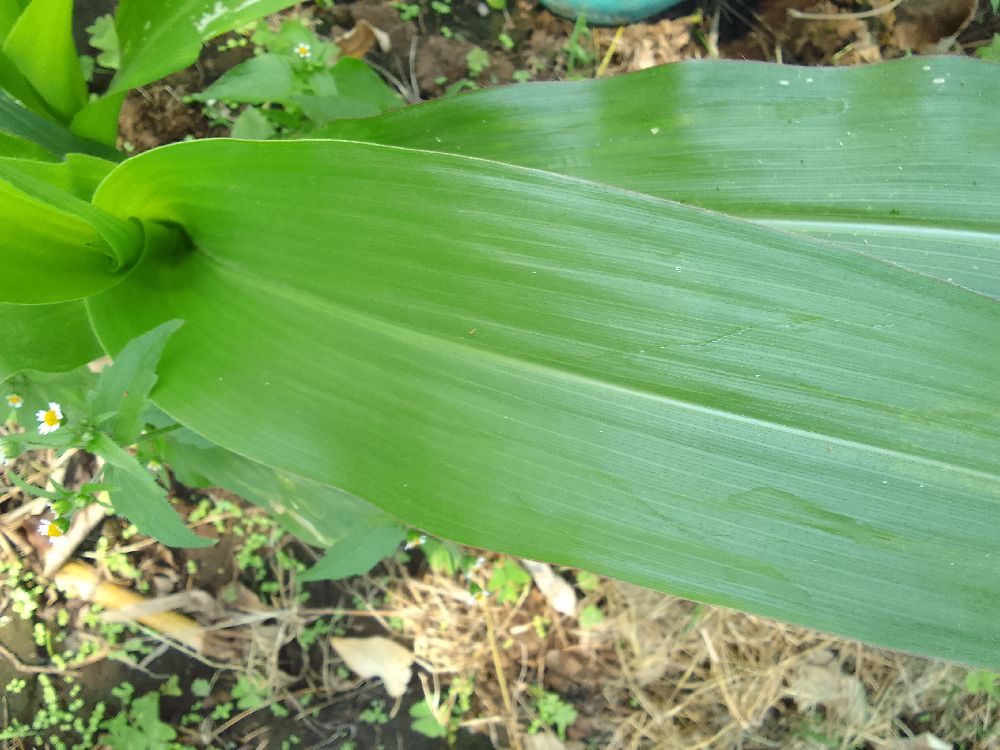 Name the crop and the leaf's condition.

maize, healthy
